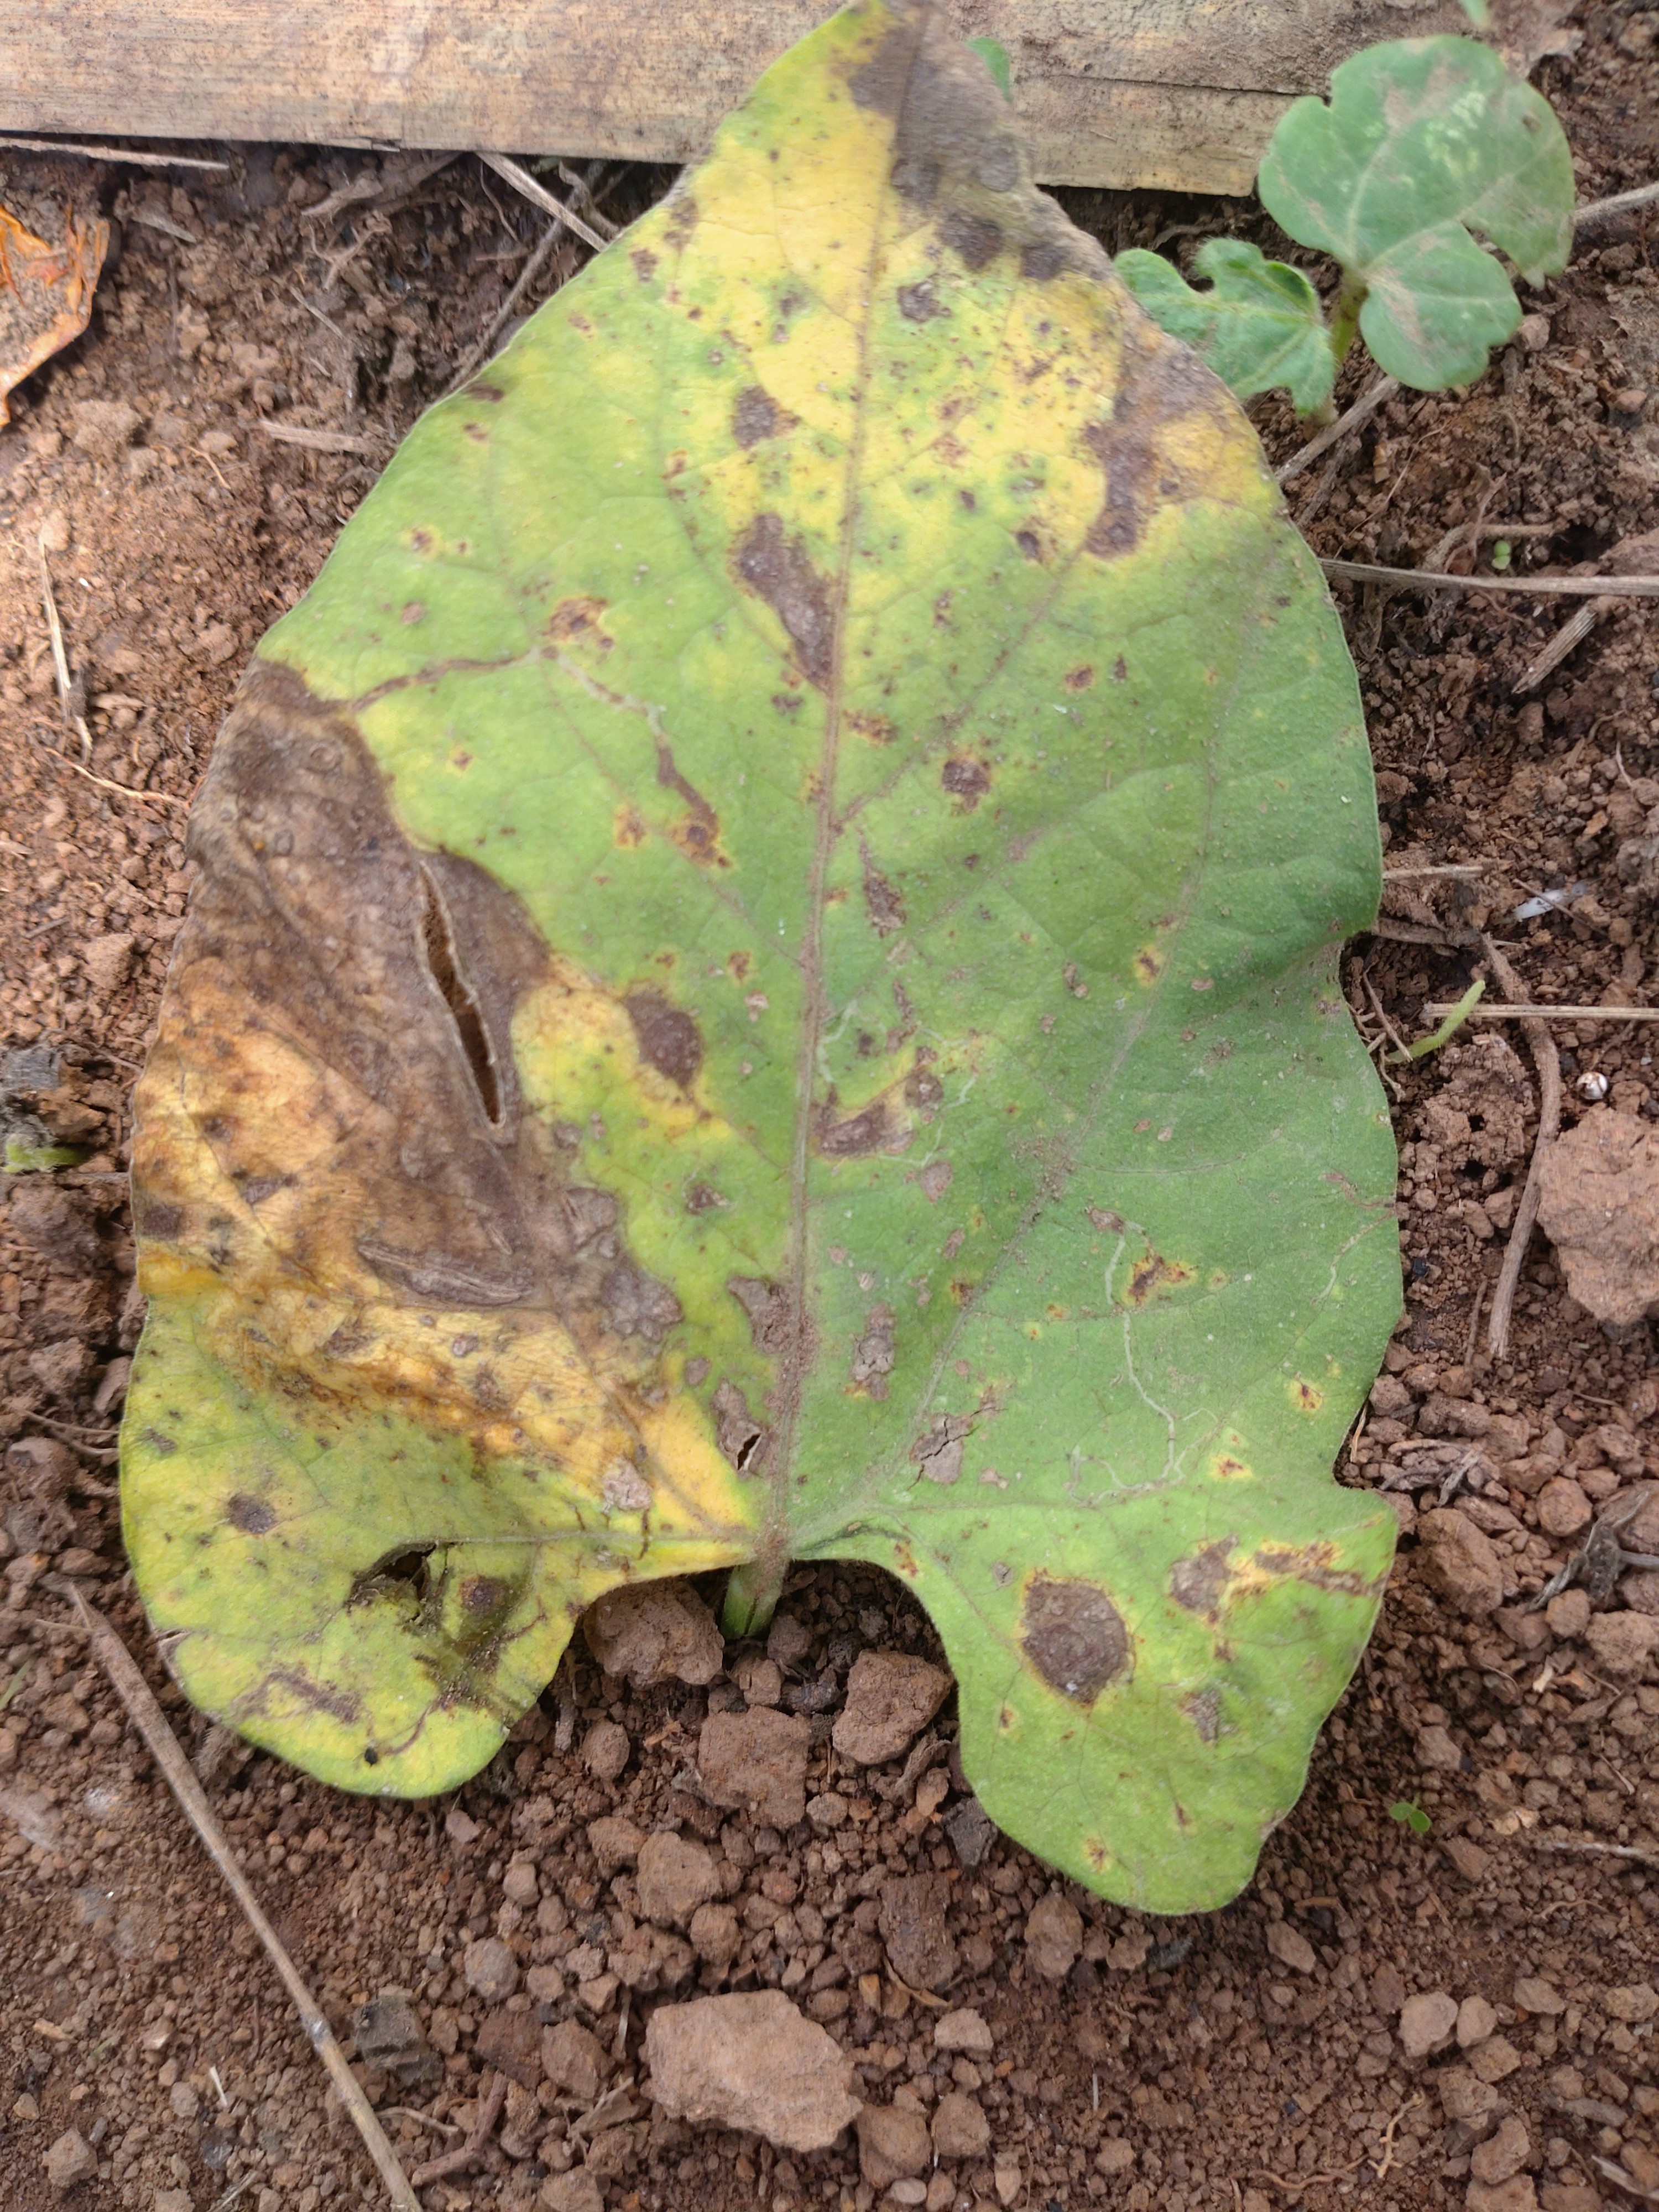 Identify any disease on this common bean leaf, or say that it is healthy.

rust
